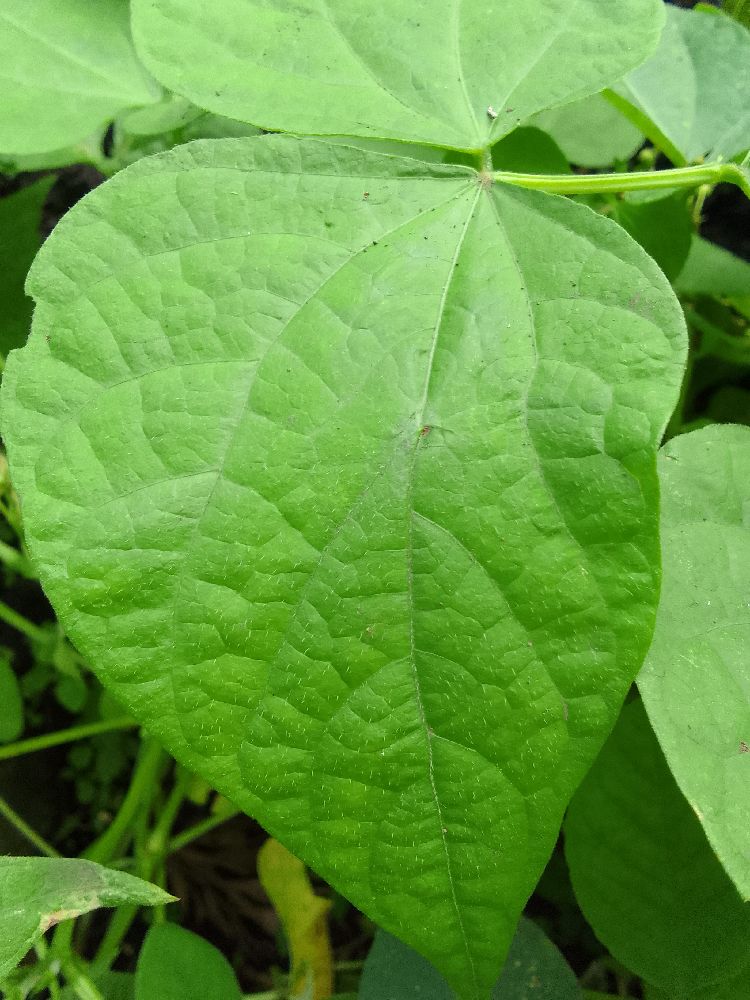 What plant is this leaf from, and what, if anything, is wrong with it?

common bean, healthy
